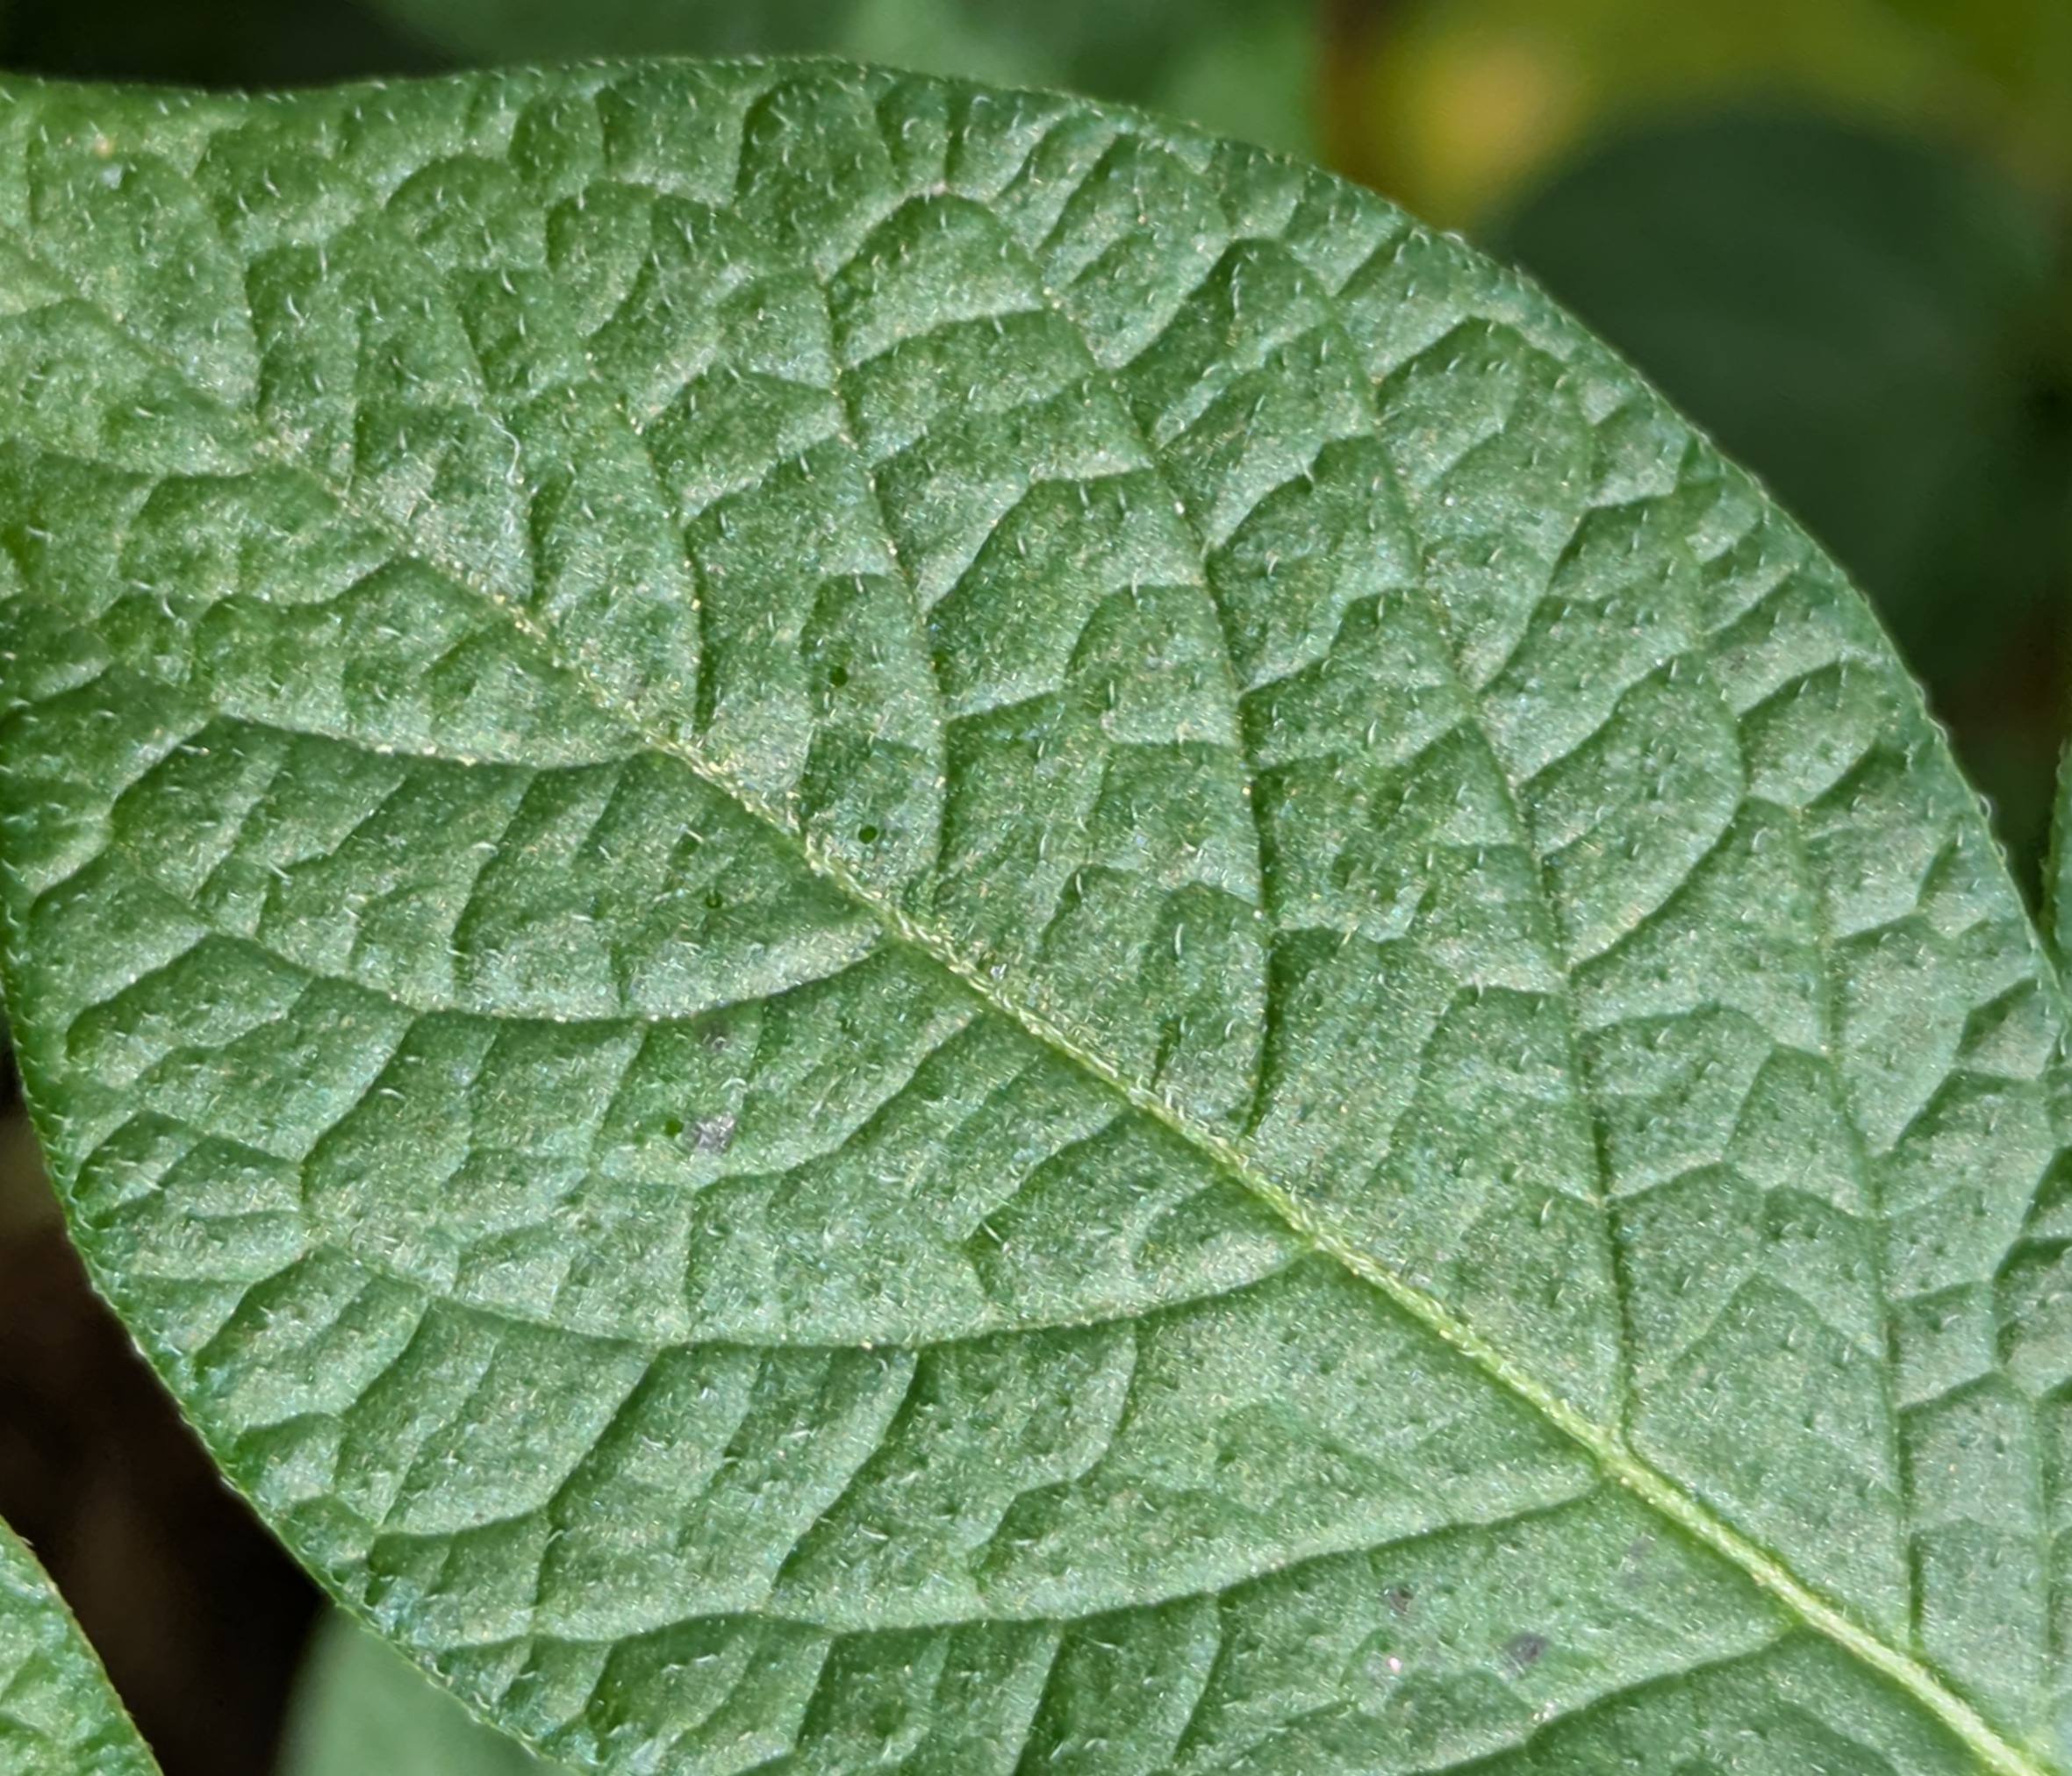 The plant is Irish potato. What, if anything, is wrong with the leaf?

healthy
